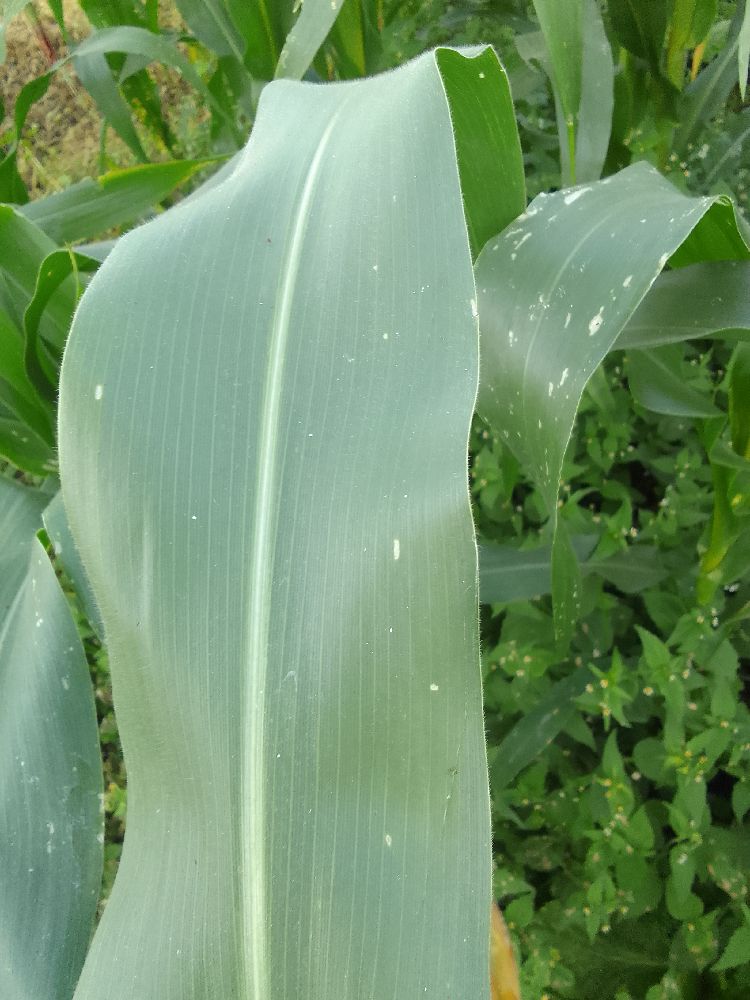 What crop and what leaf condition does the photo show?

maize, healthy
